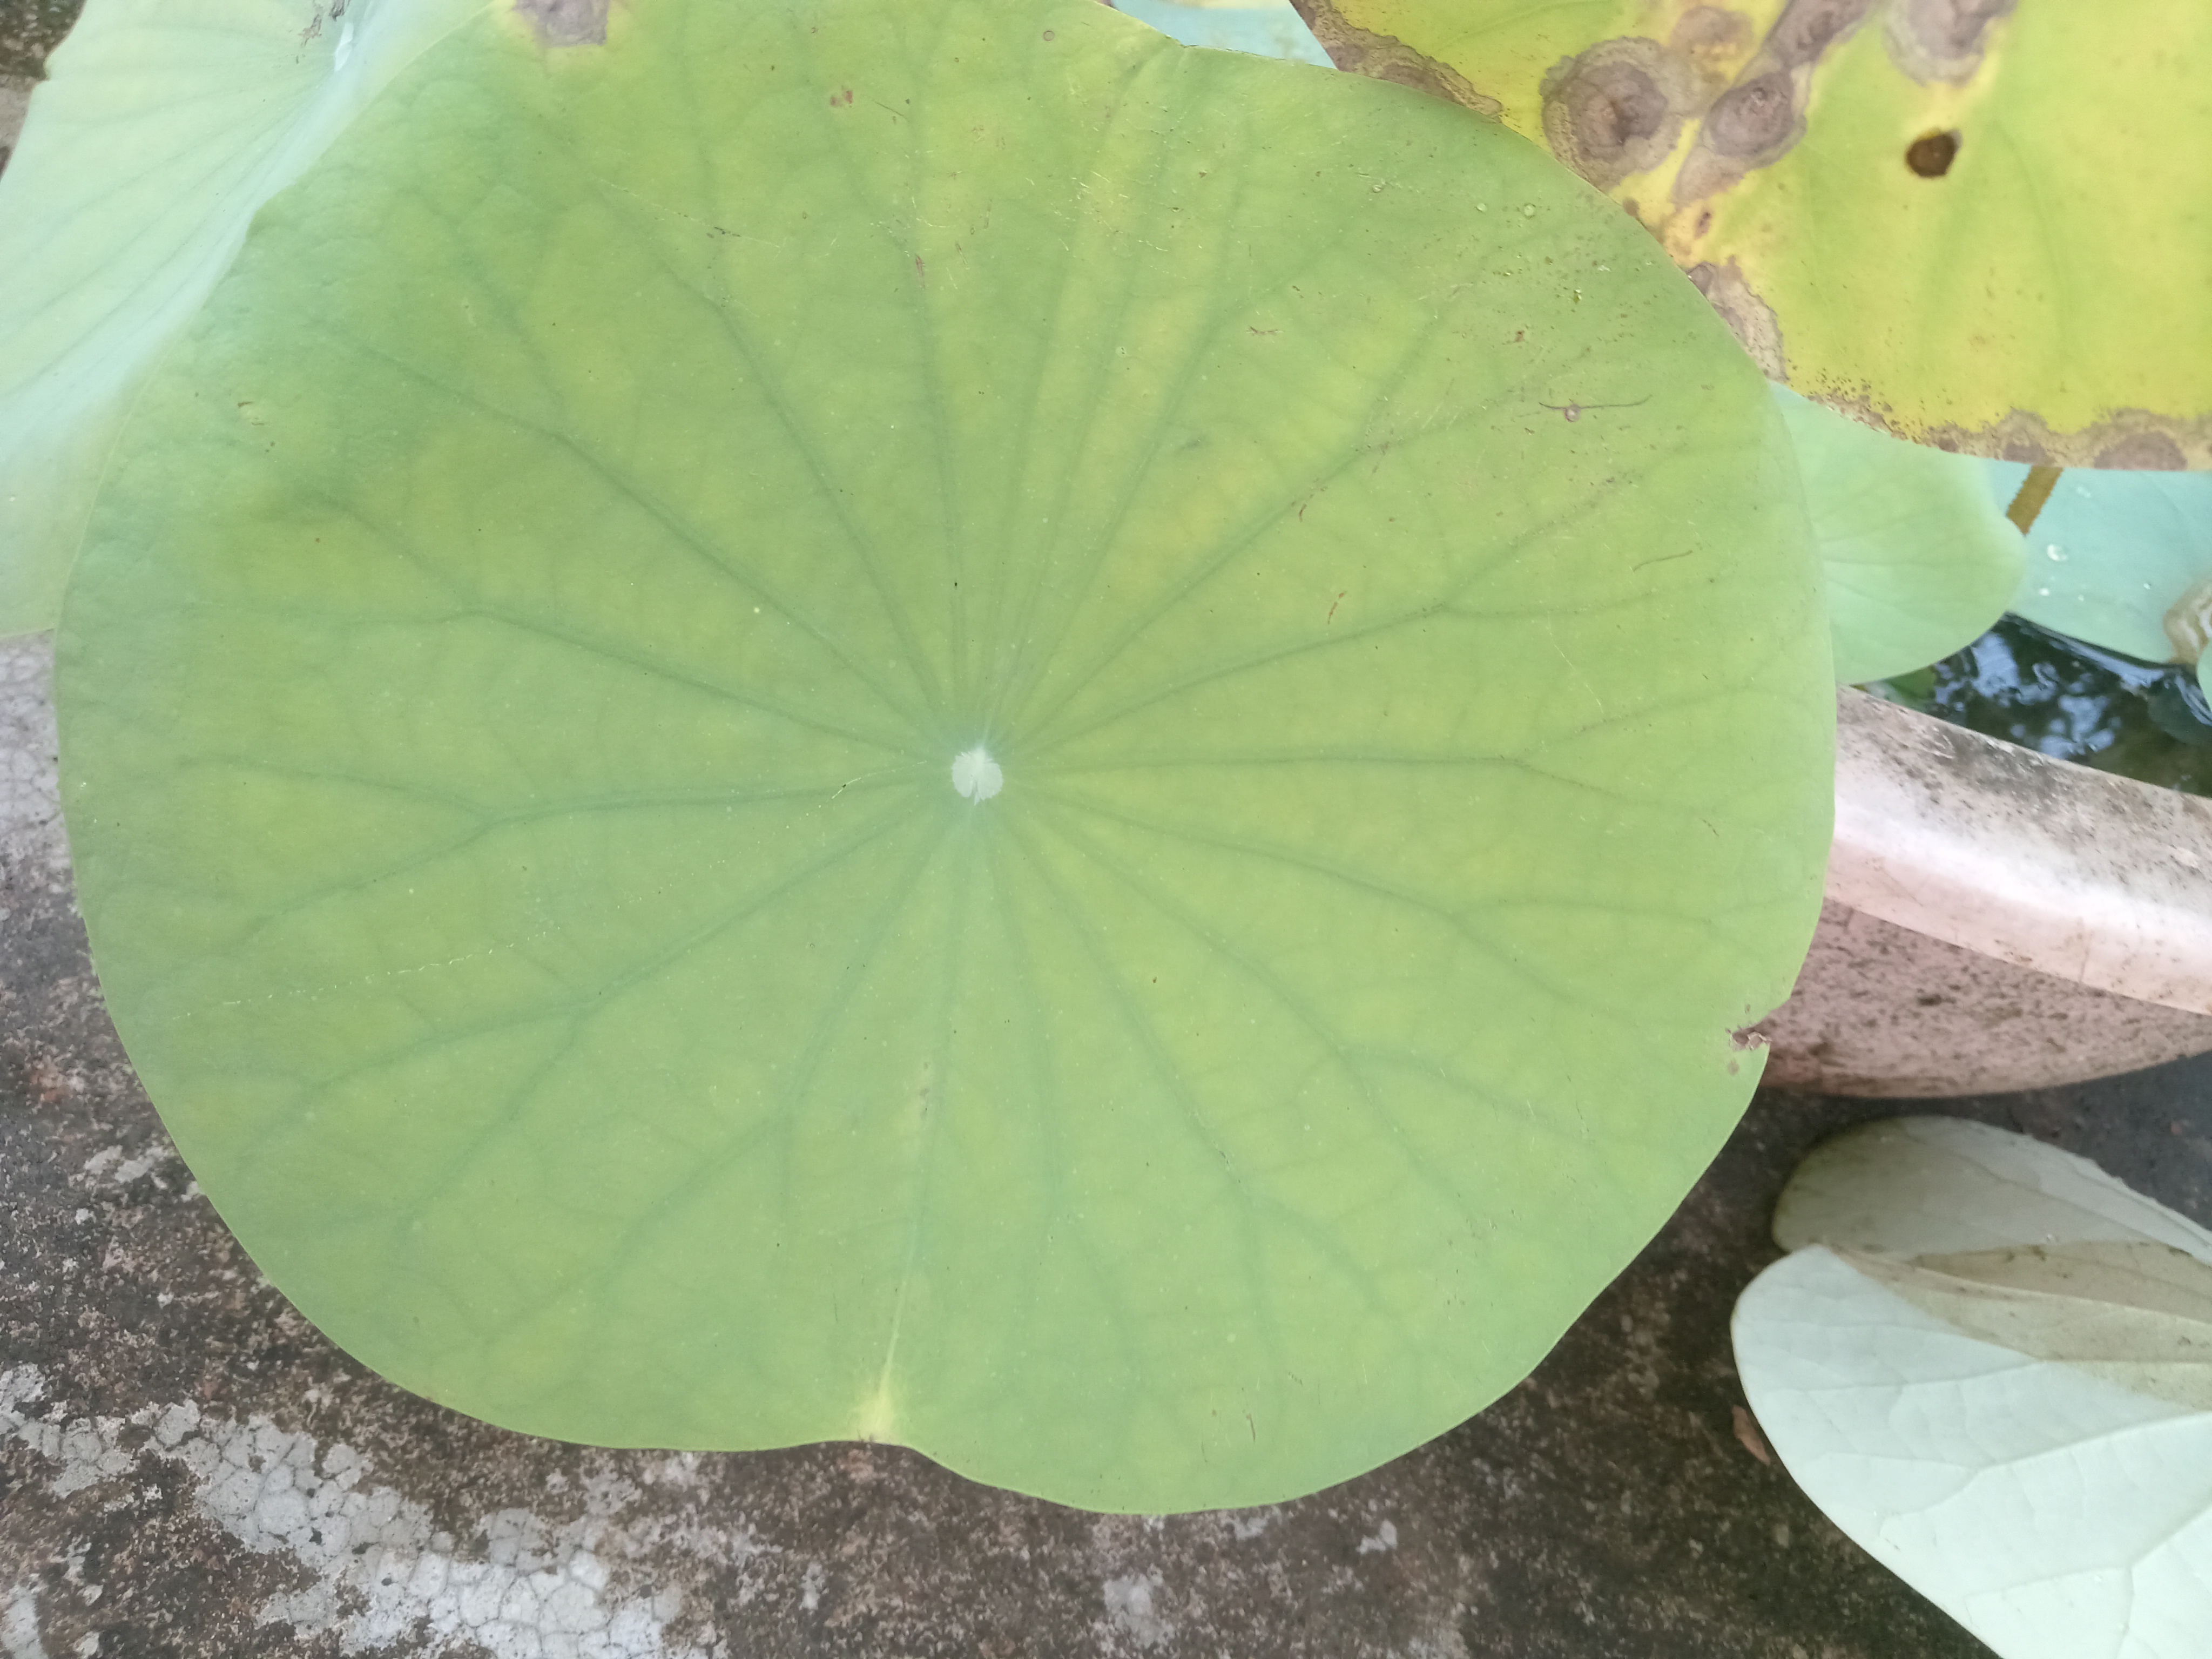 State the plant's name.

lotus
